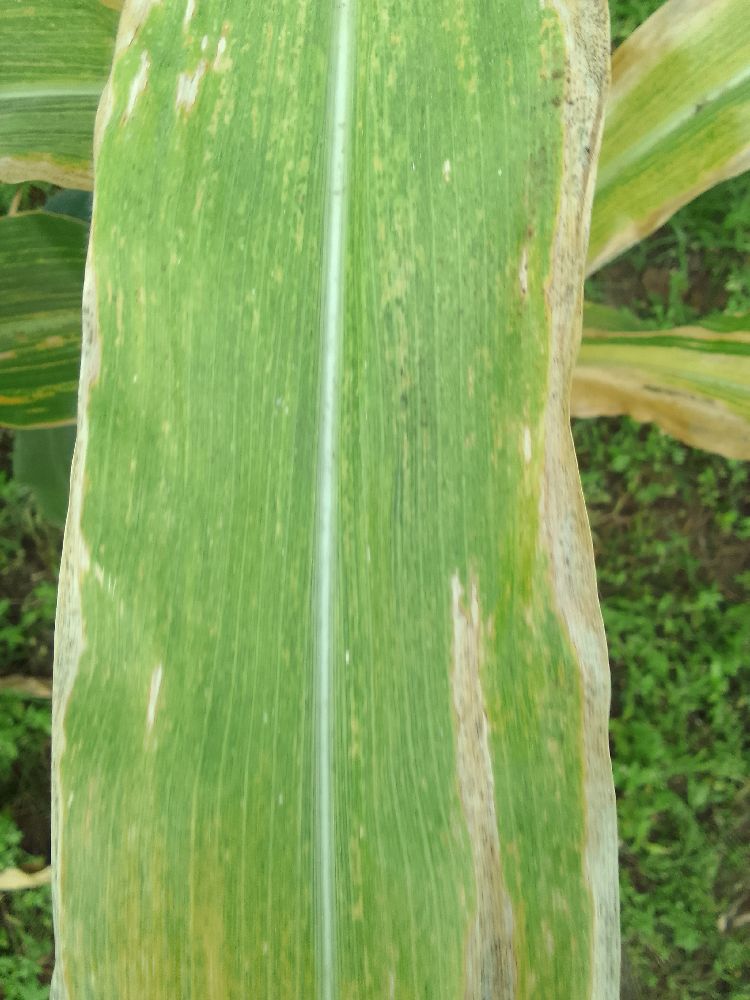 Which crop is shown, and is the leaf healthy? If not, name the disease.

maize, maize lethal necrosis
